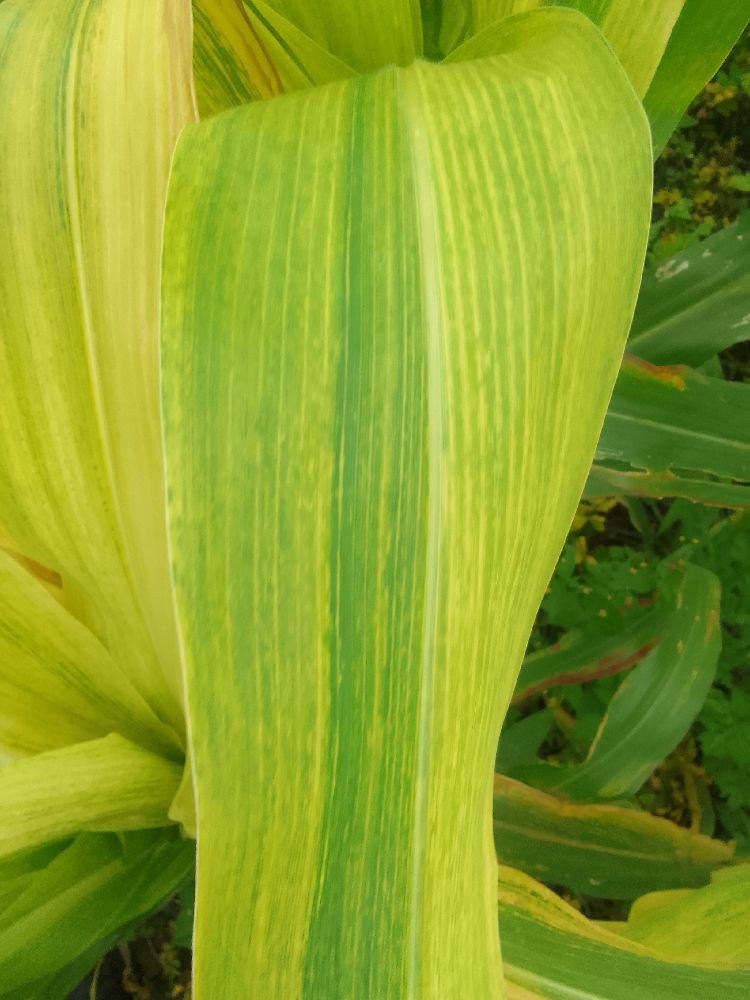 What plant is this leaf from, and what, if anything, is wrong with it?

maize, maize lethal necrosis
